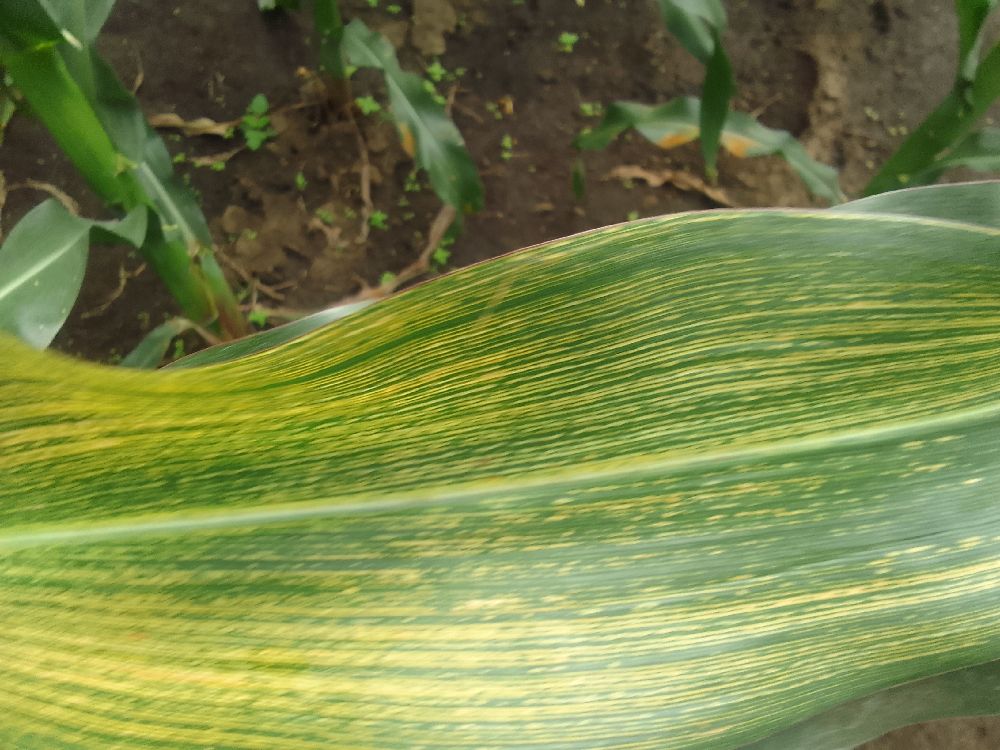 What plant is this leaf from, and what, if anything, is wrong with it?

maize, maize streak virus
